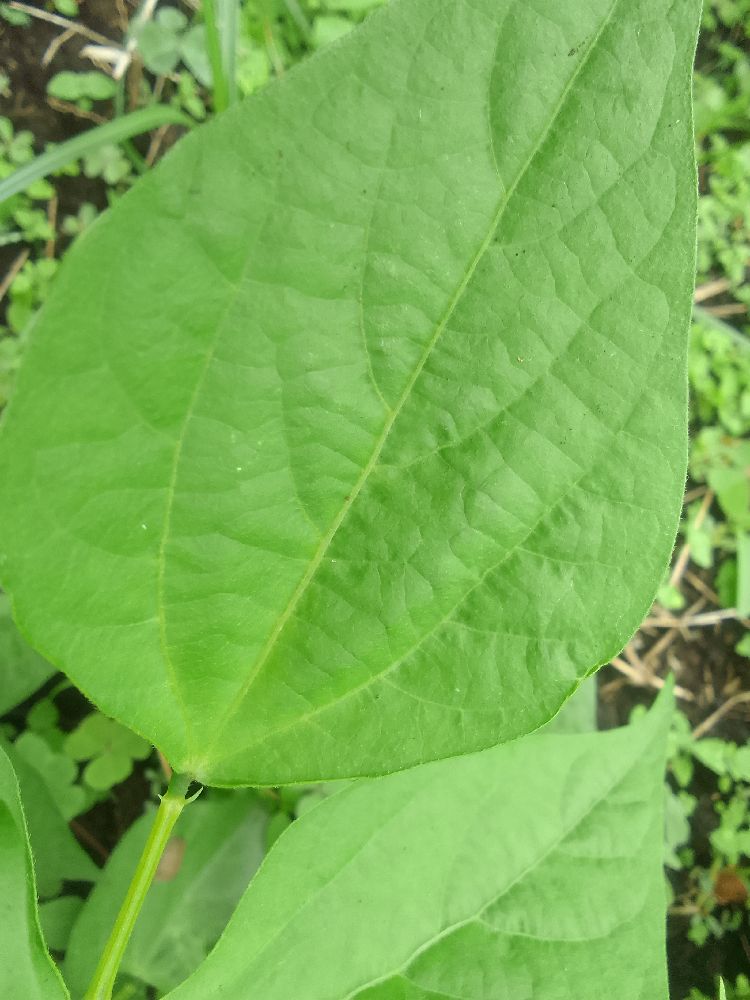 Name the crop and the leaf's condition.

common bean, healthy
